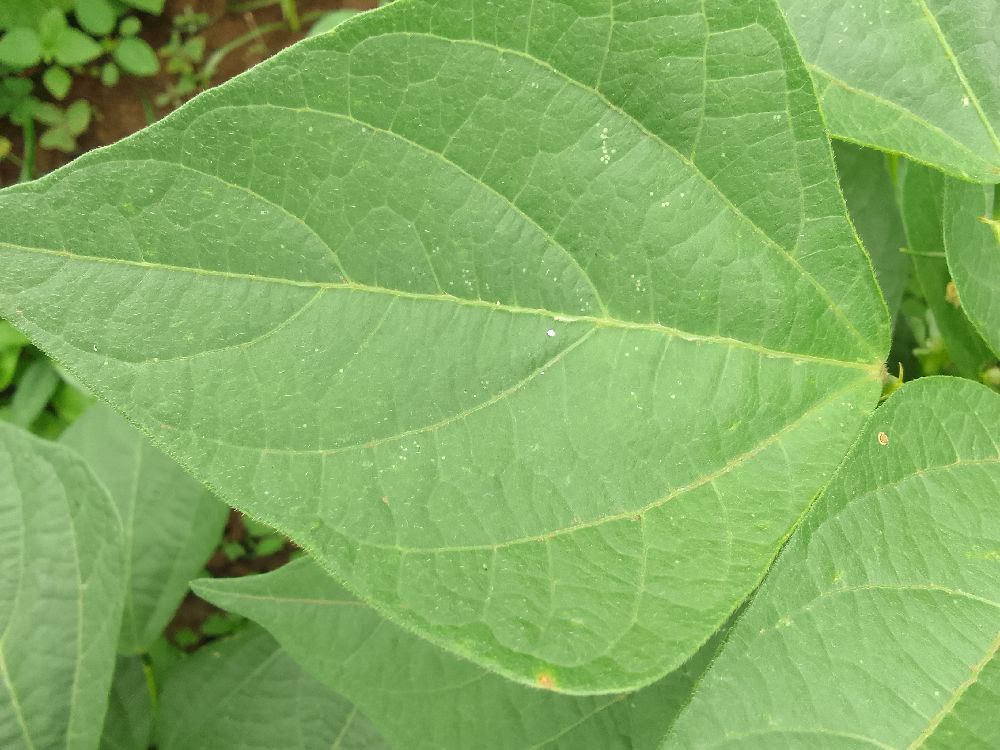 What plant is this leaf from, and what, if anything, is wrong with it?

common bean, healthy
